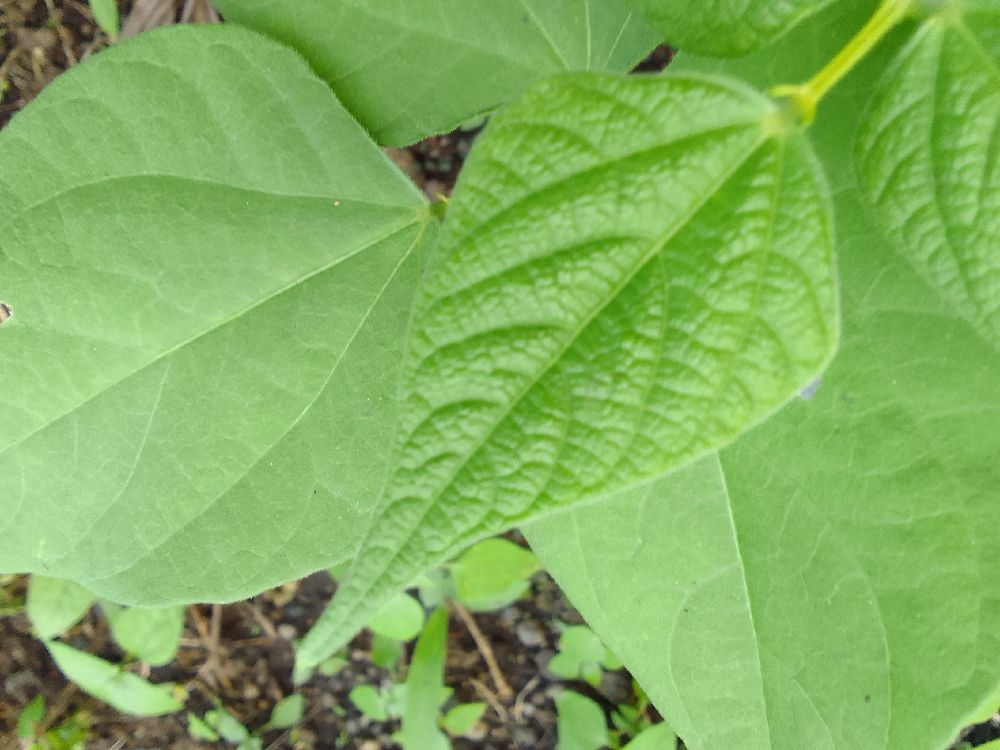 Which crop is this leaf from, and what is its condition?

common bean, healthy
